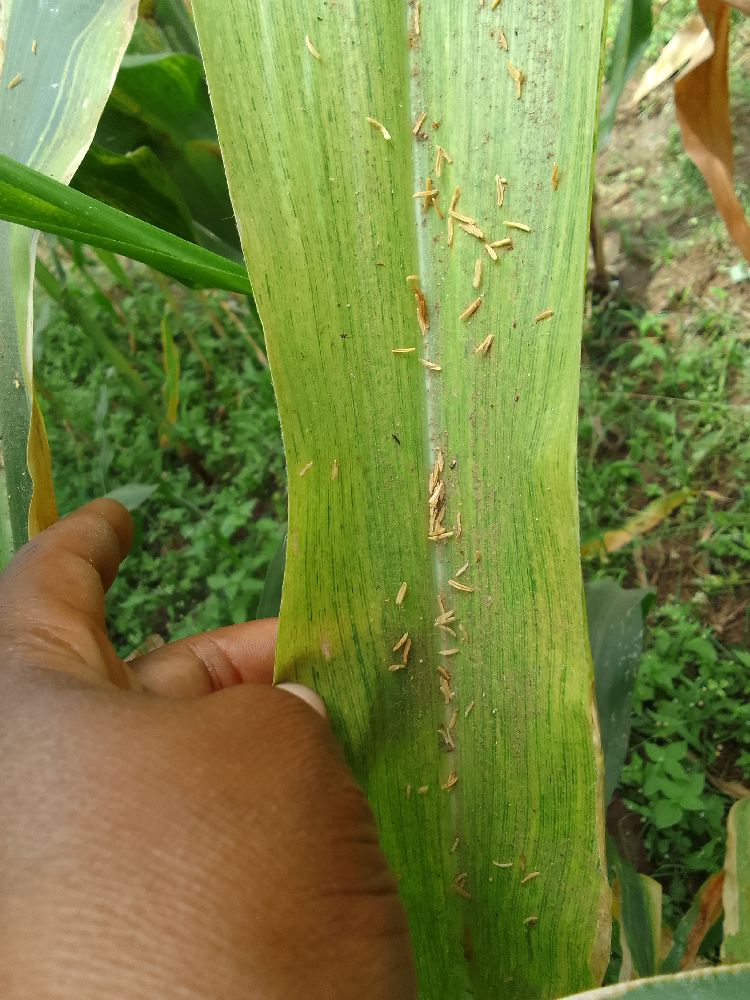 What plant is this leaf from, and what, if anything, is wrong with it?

maize, maize lethal necrosis
